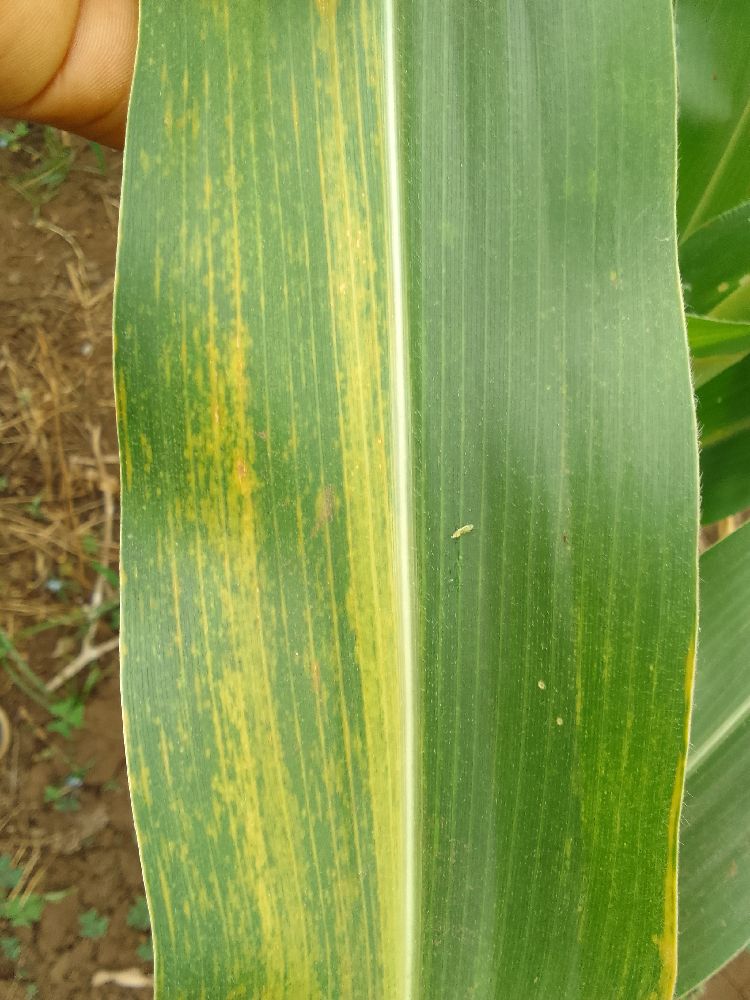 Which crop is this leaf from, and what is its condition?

maize, maize lethal necrosis
